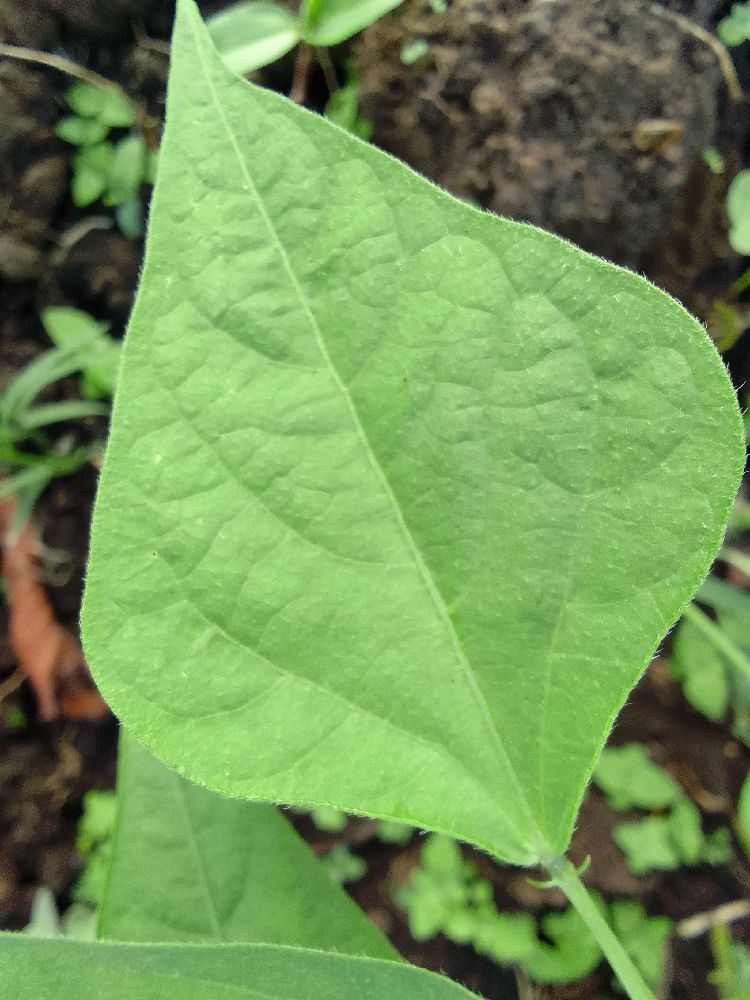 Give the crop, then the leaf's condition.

common bean, healthy
